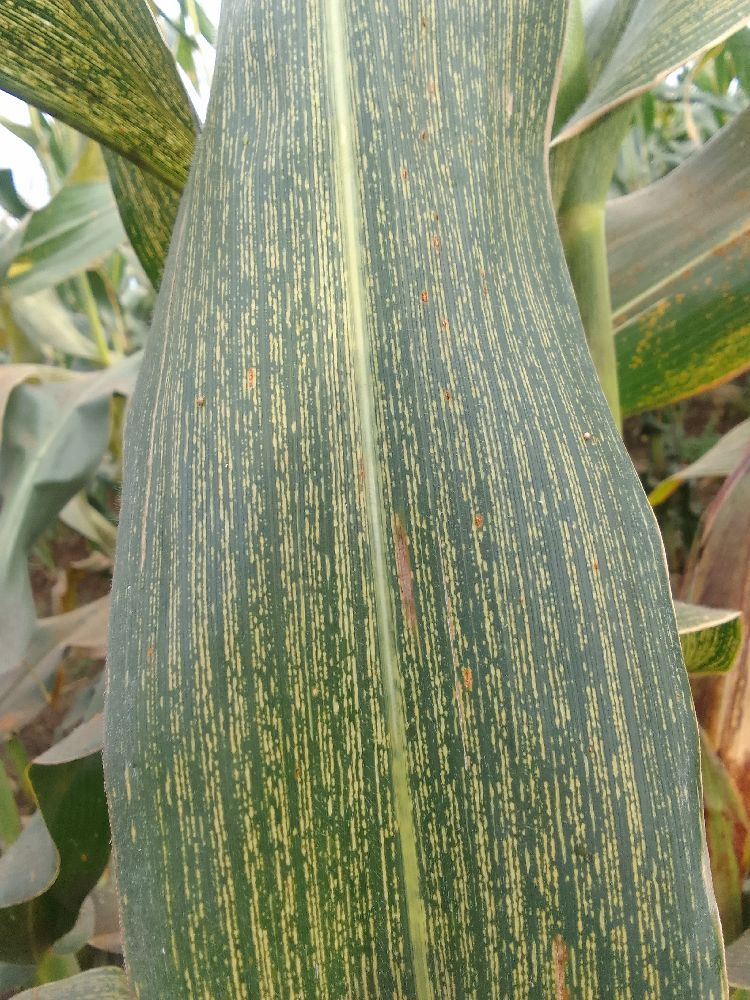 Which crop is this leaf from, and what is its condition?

maize, maize streak virus
